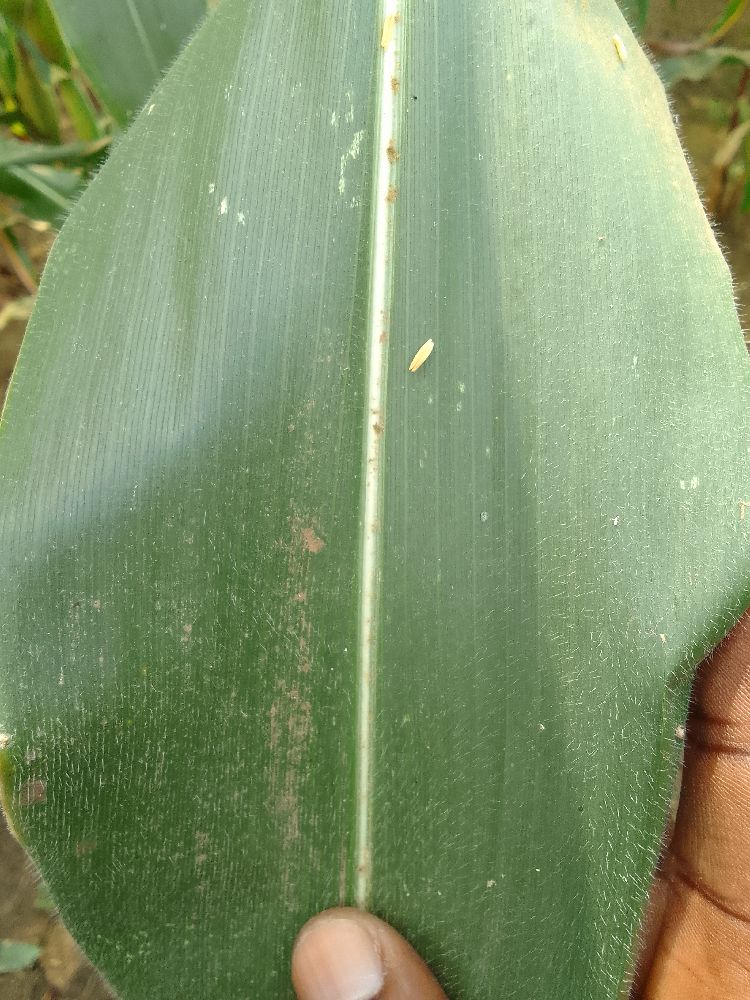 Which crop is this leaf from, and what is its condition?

maize, healthy
